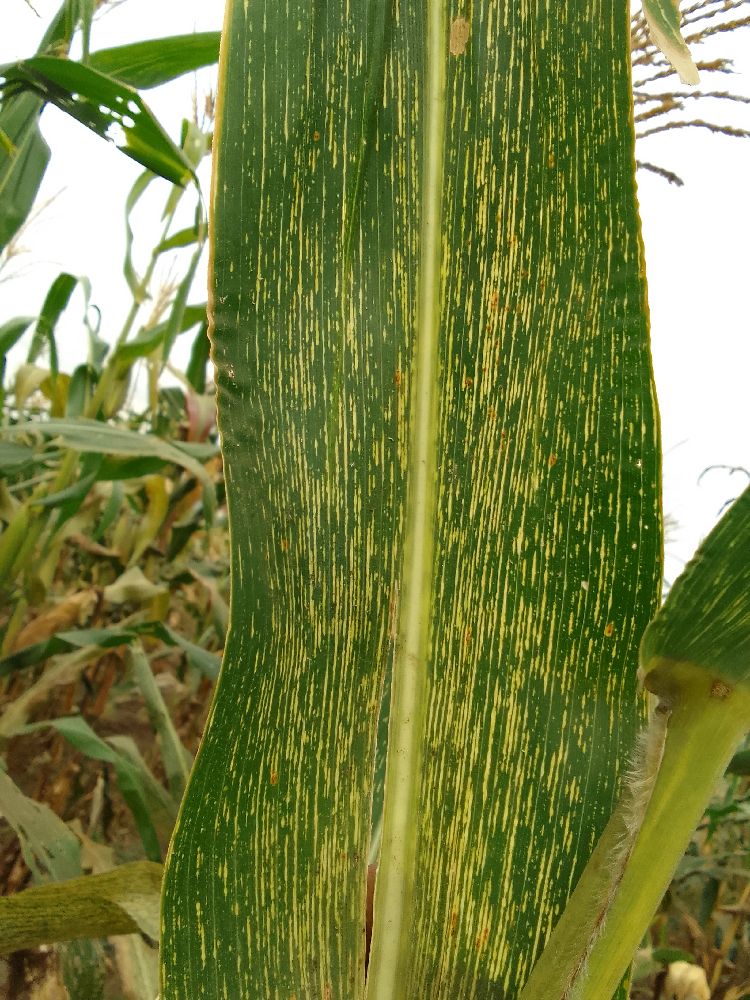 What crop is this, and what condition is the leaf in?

maize, maize streak virus
